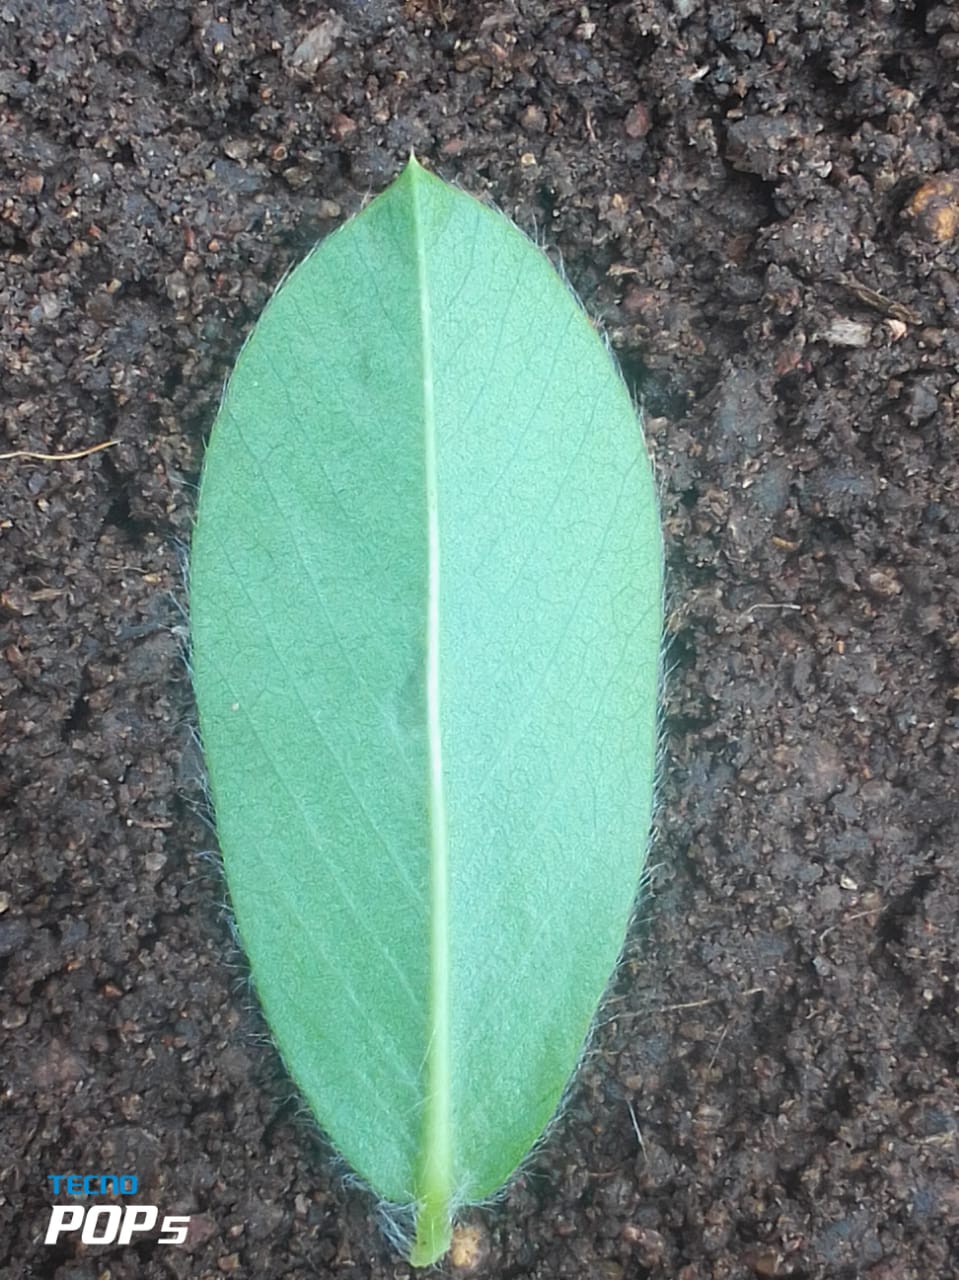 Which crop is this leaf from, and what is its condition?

peanut, healthy leaves
